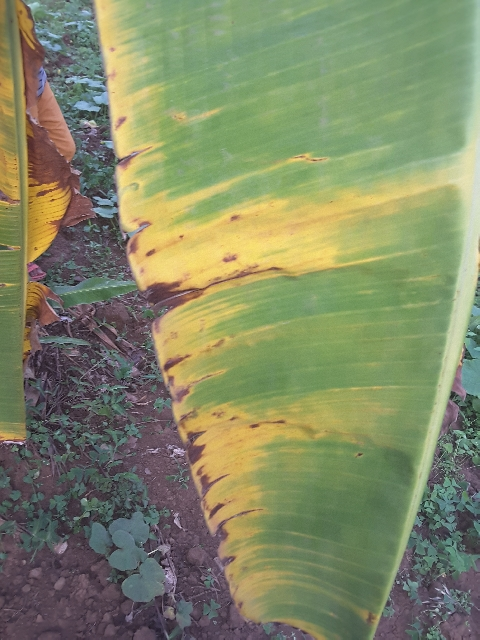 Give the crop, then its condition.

banana, fusarium wilt race 1
